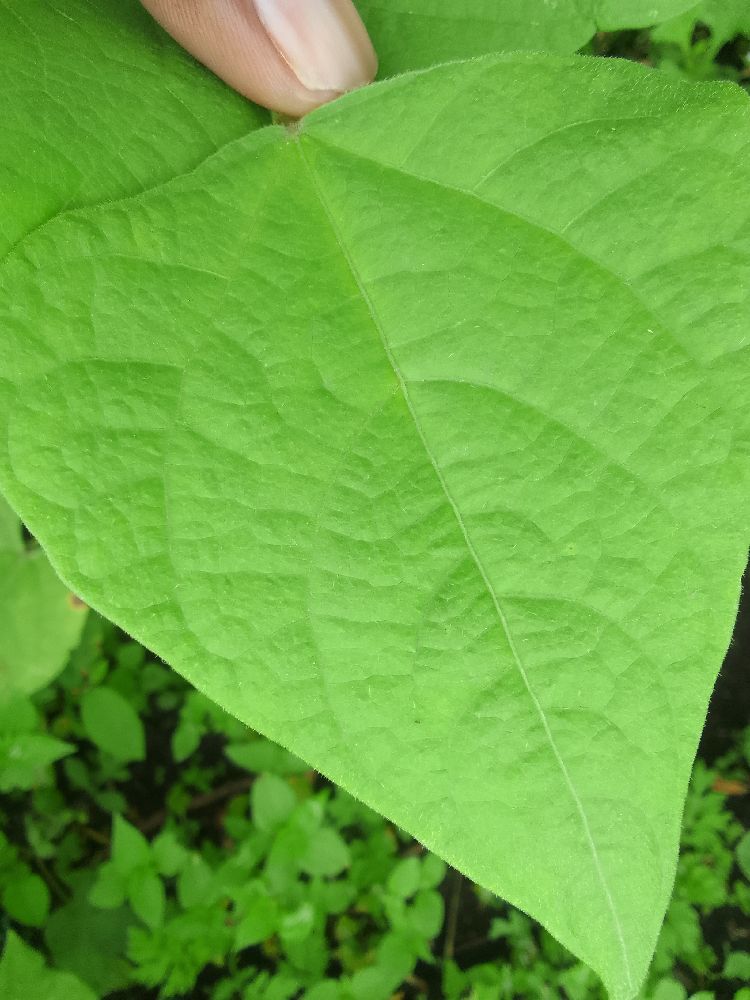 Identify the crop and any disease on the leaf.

common bean, healthy
